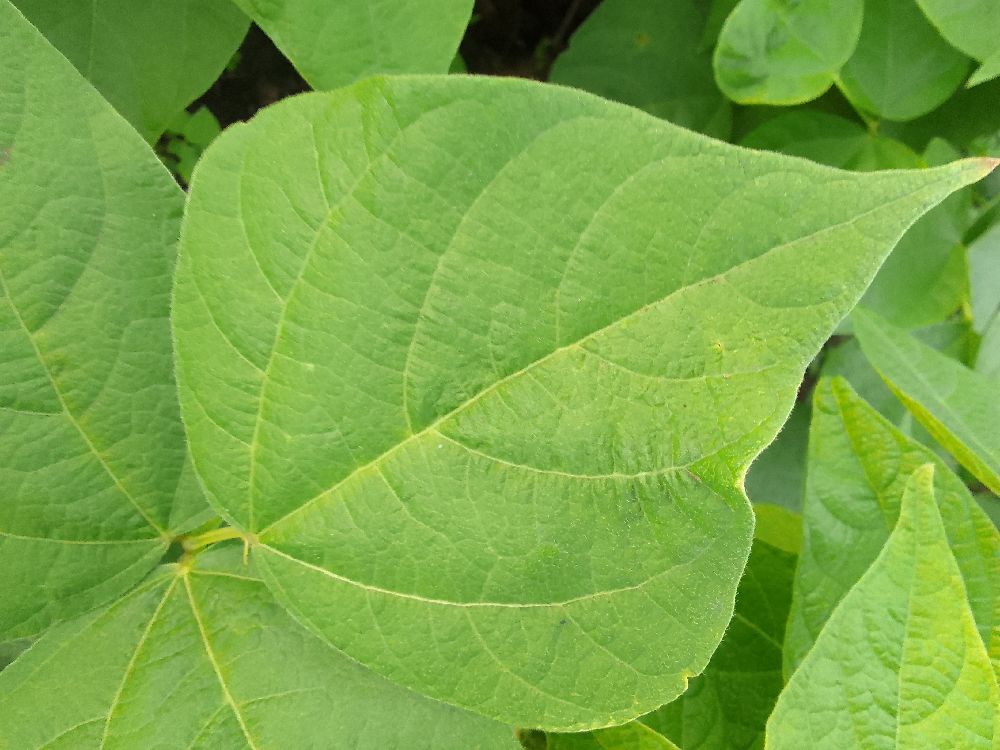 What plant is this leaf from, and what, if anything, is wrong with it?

common bean, healthy
